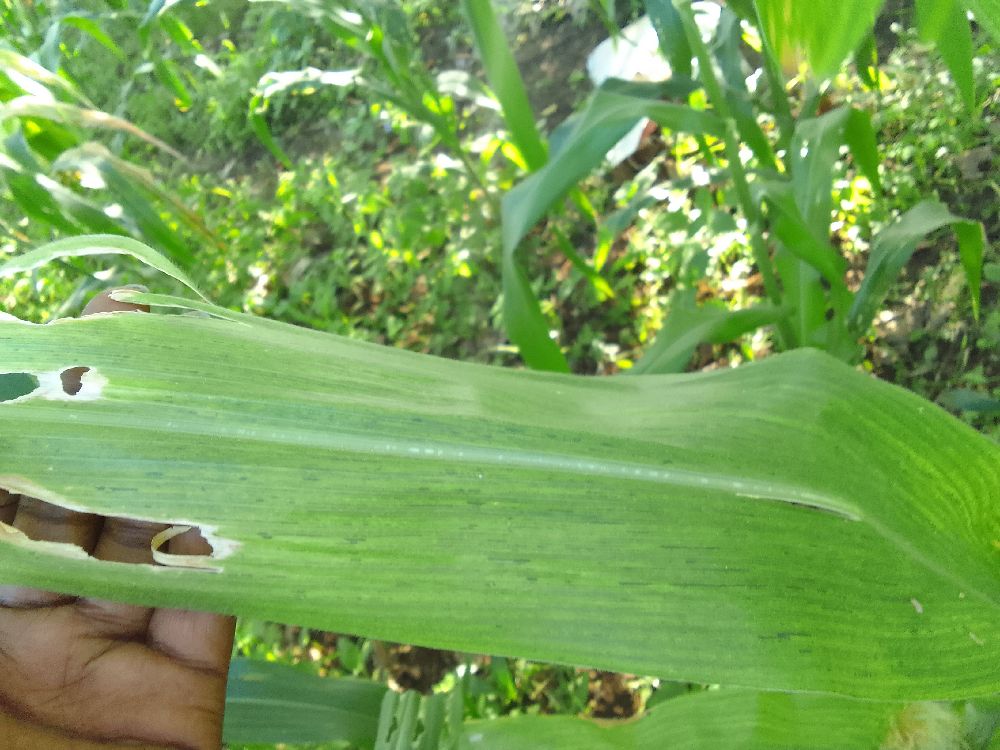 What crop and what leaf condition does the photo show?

maize, maize lethal necrosis
